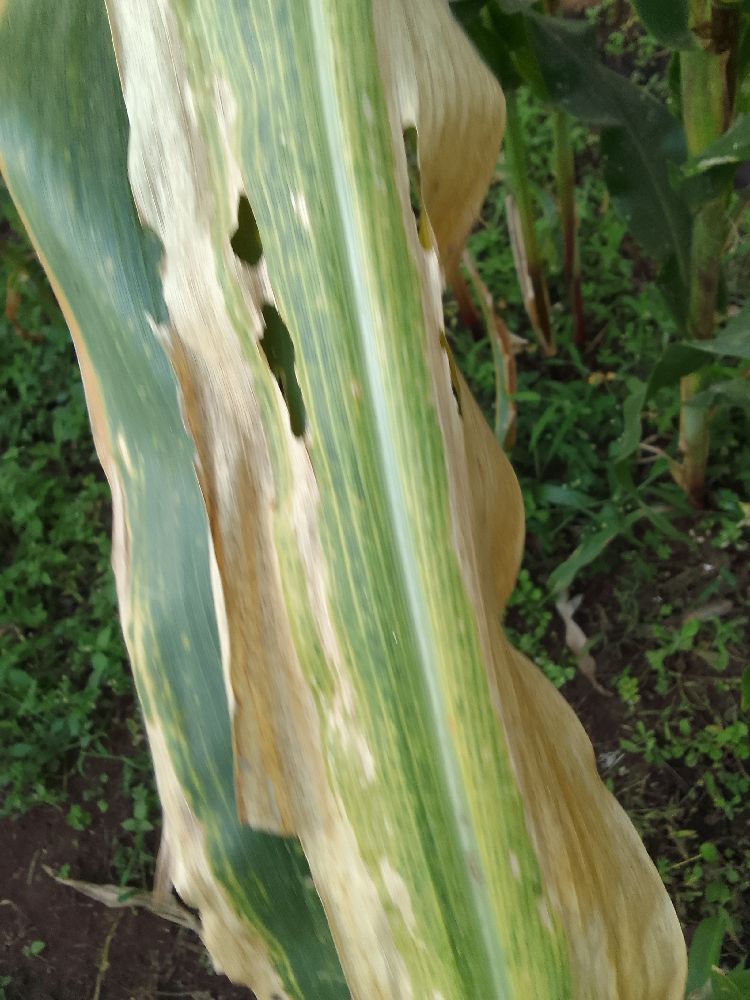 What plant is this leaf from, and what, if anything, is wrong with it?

maize, maize lethal necrosis
